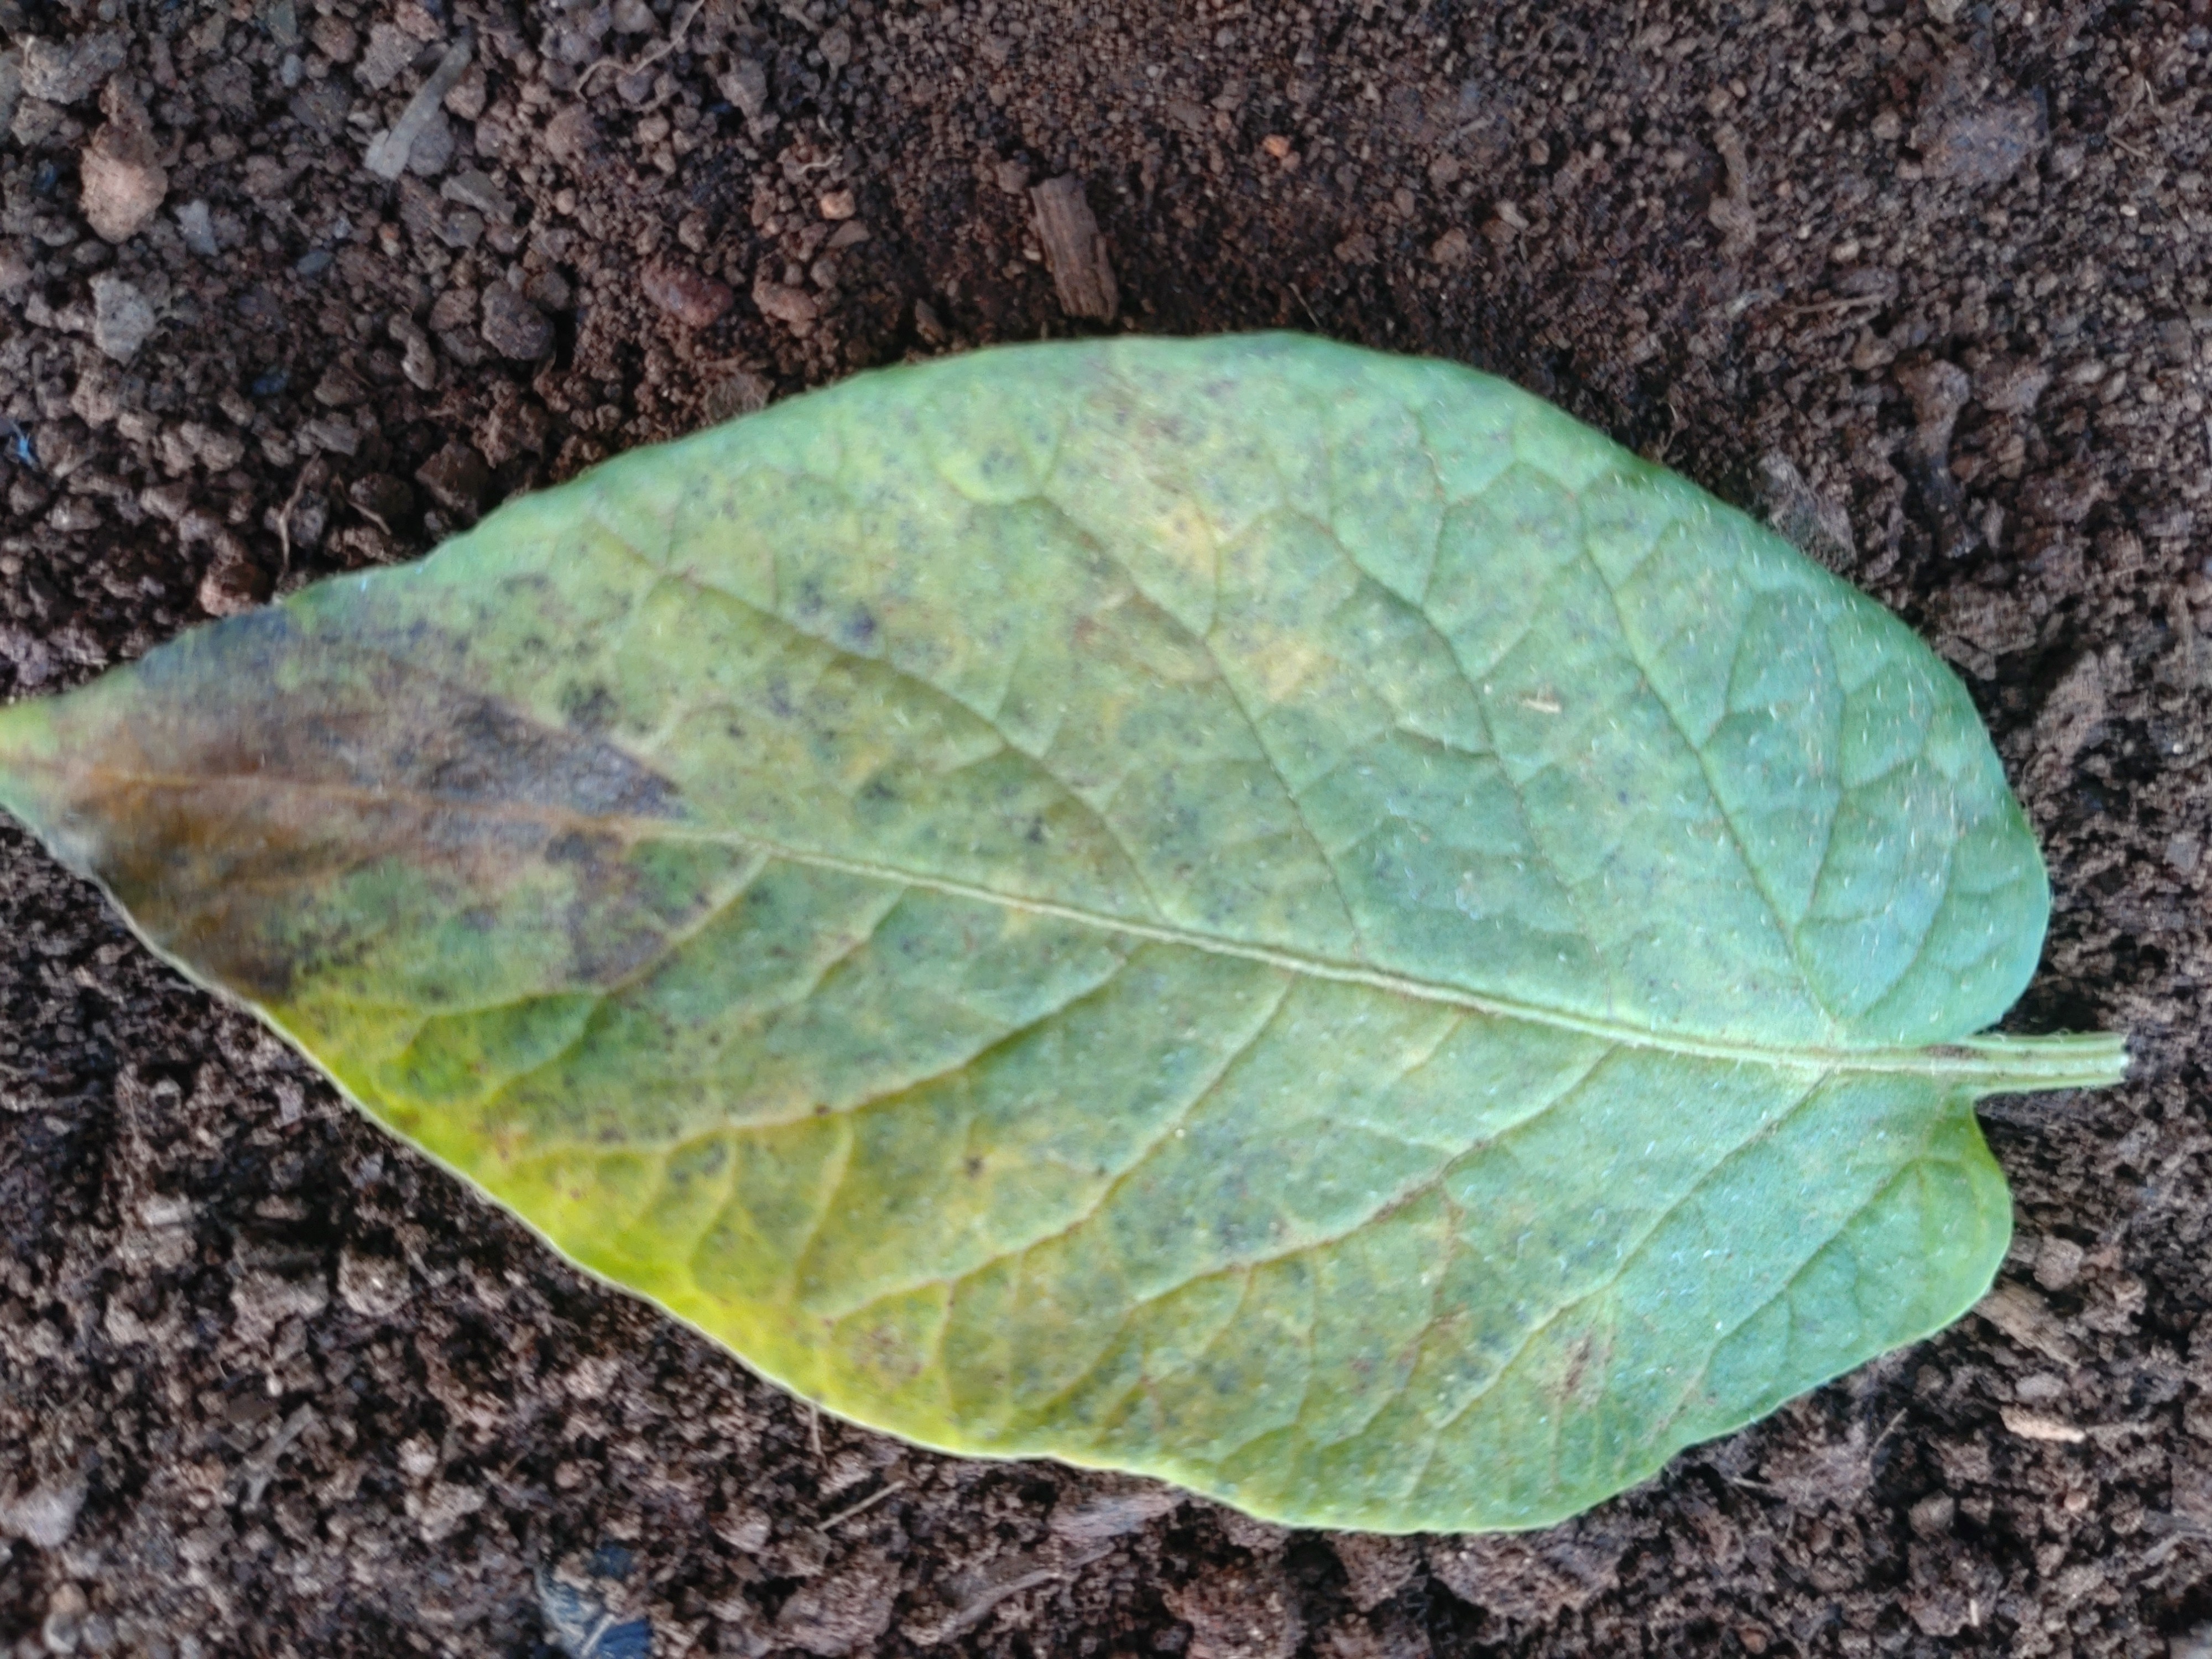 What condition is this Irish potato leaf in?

late blight
